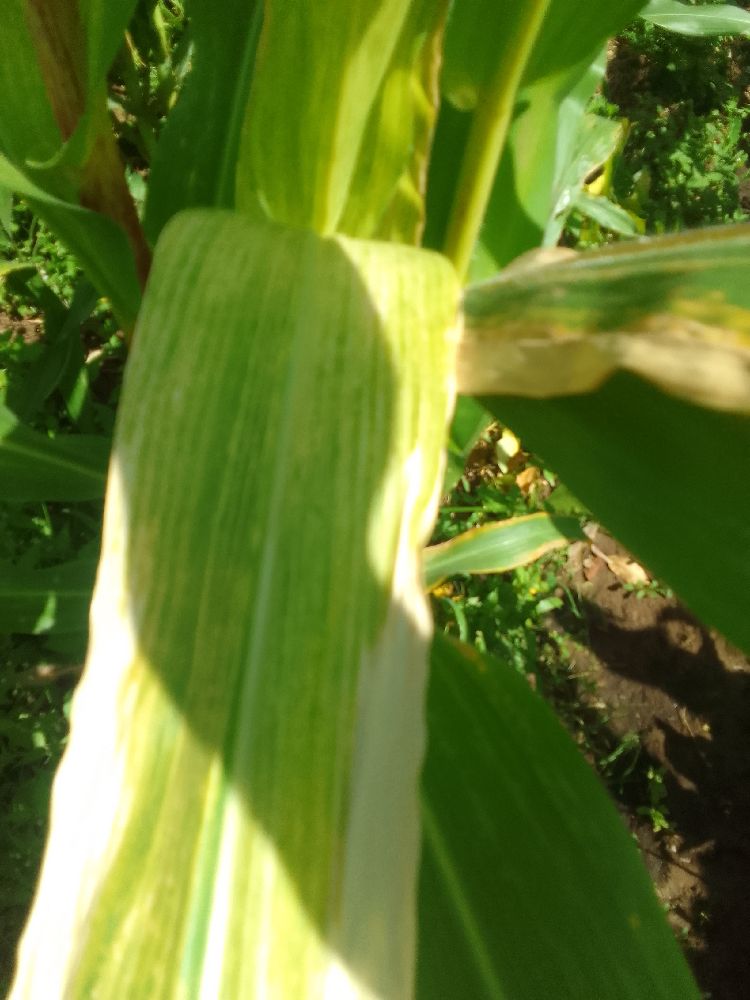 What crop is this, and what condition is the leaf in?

maize, maize lethal necrosis
